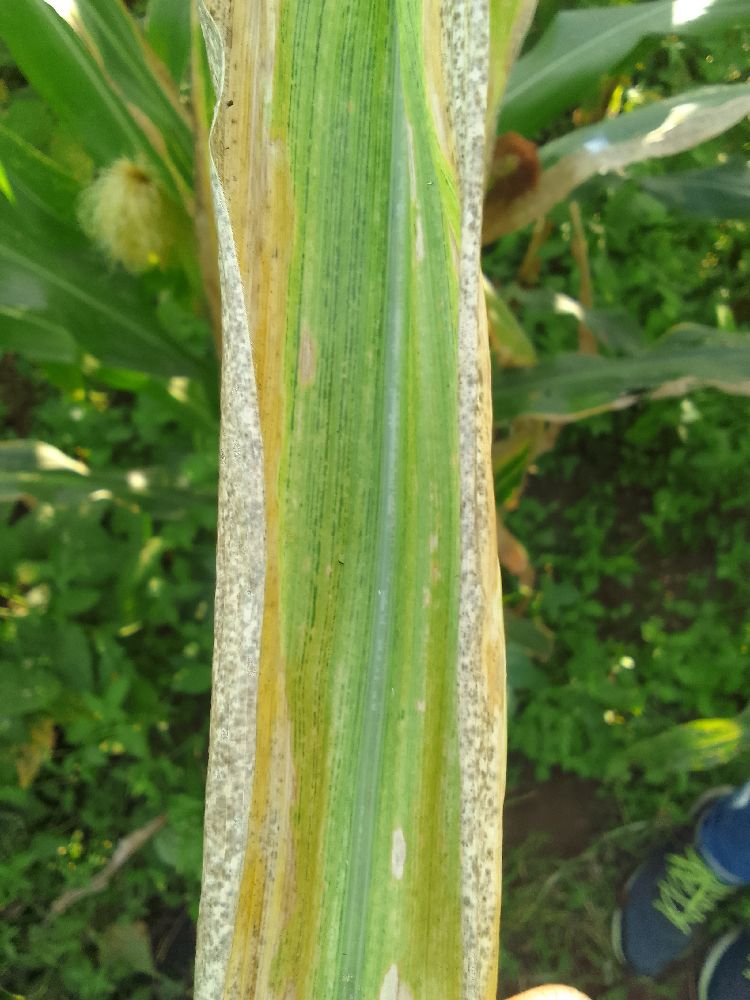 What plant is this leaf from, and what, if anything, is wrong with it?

maize, maize lethal necrosis
